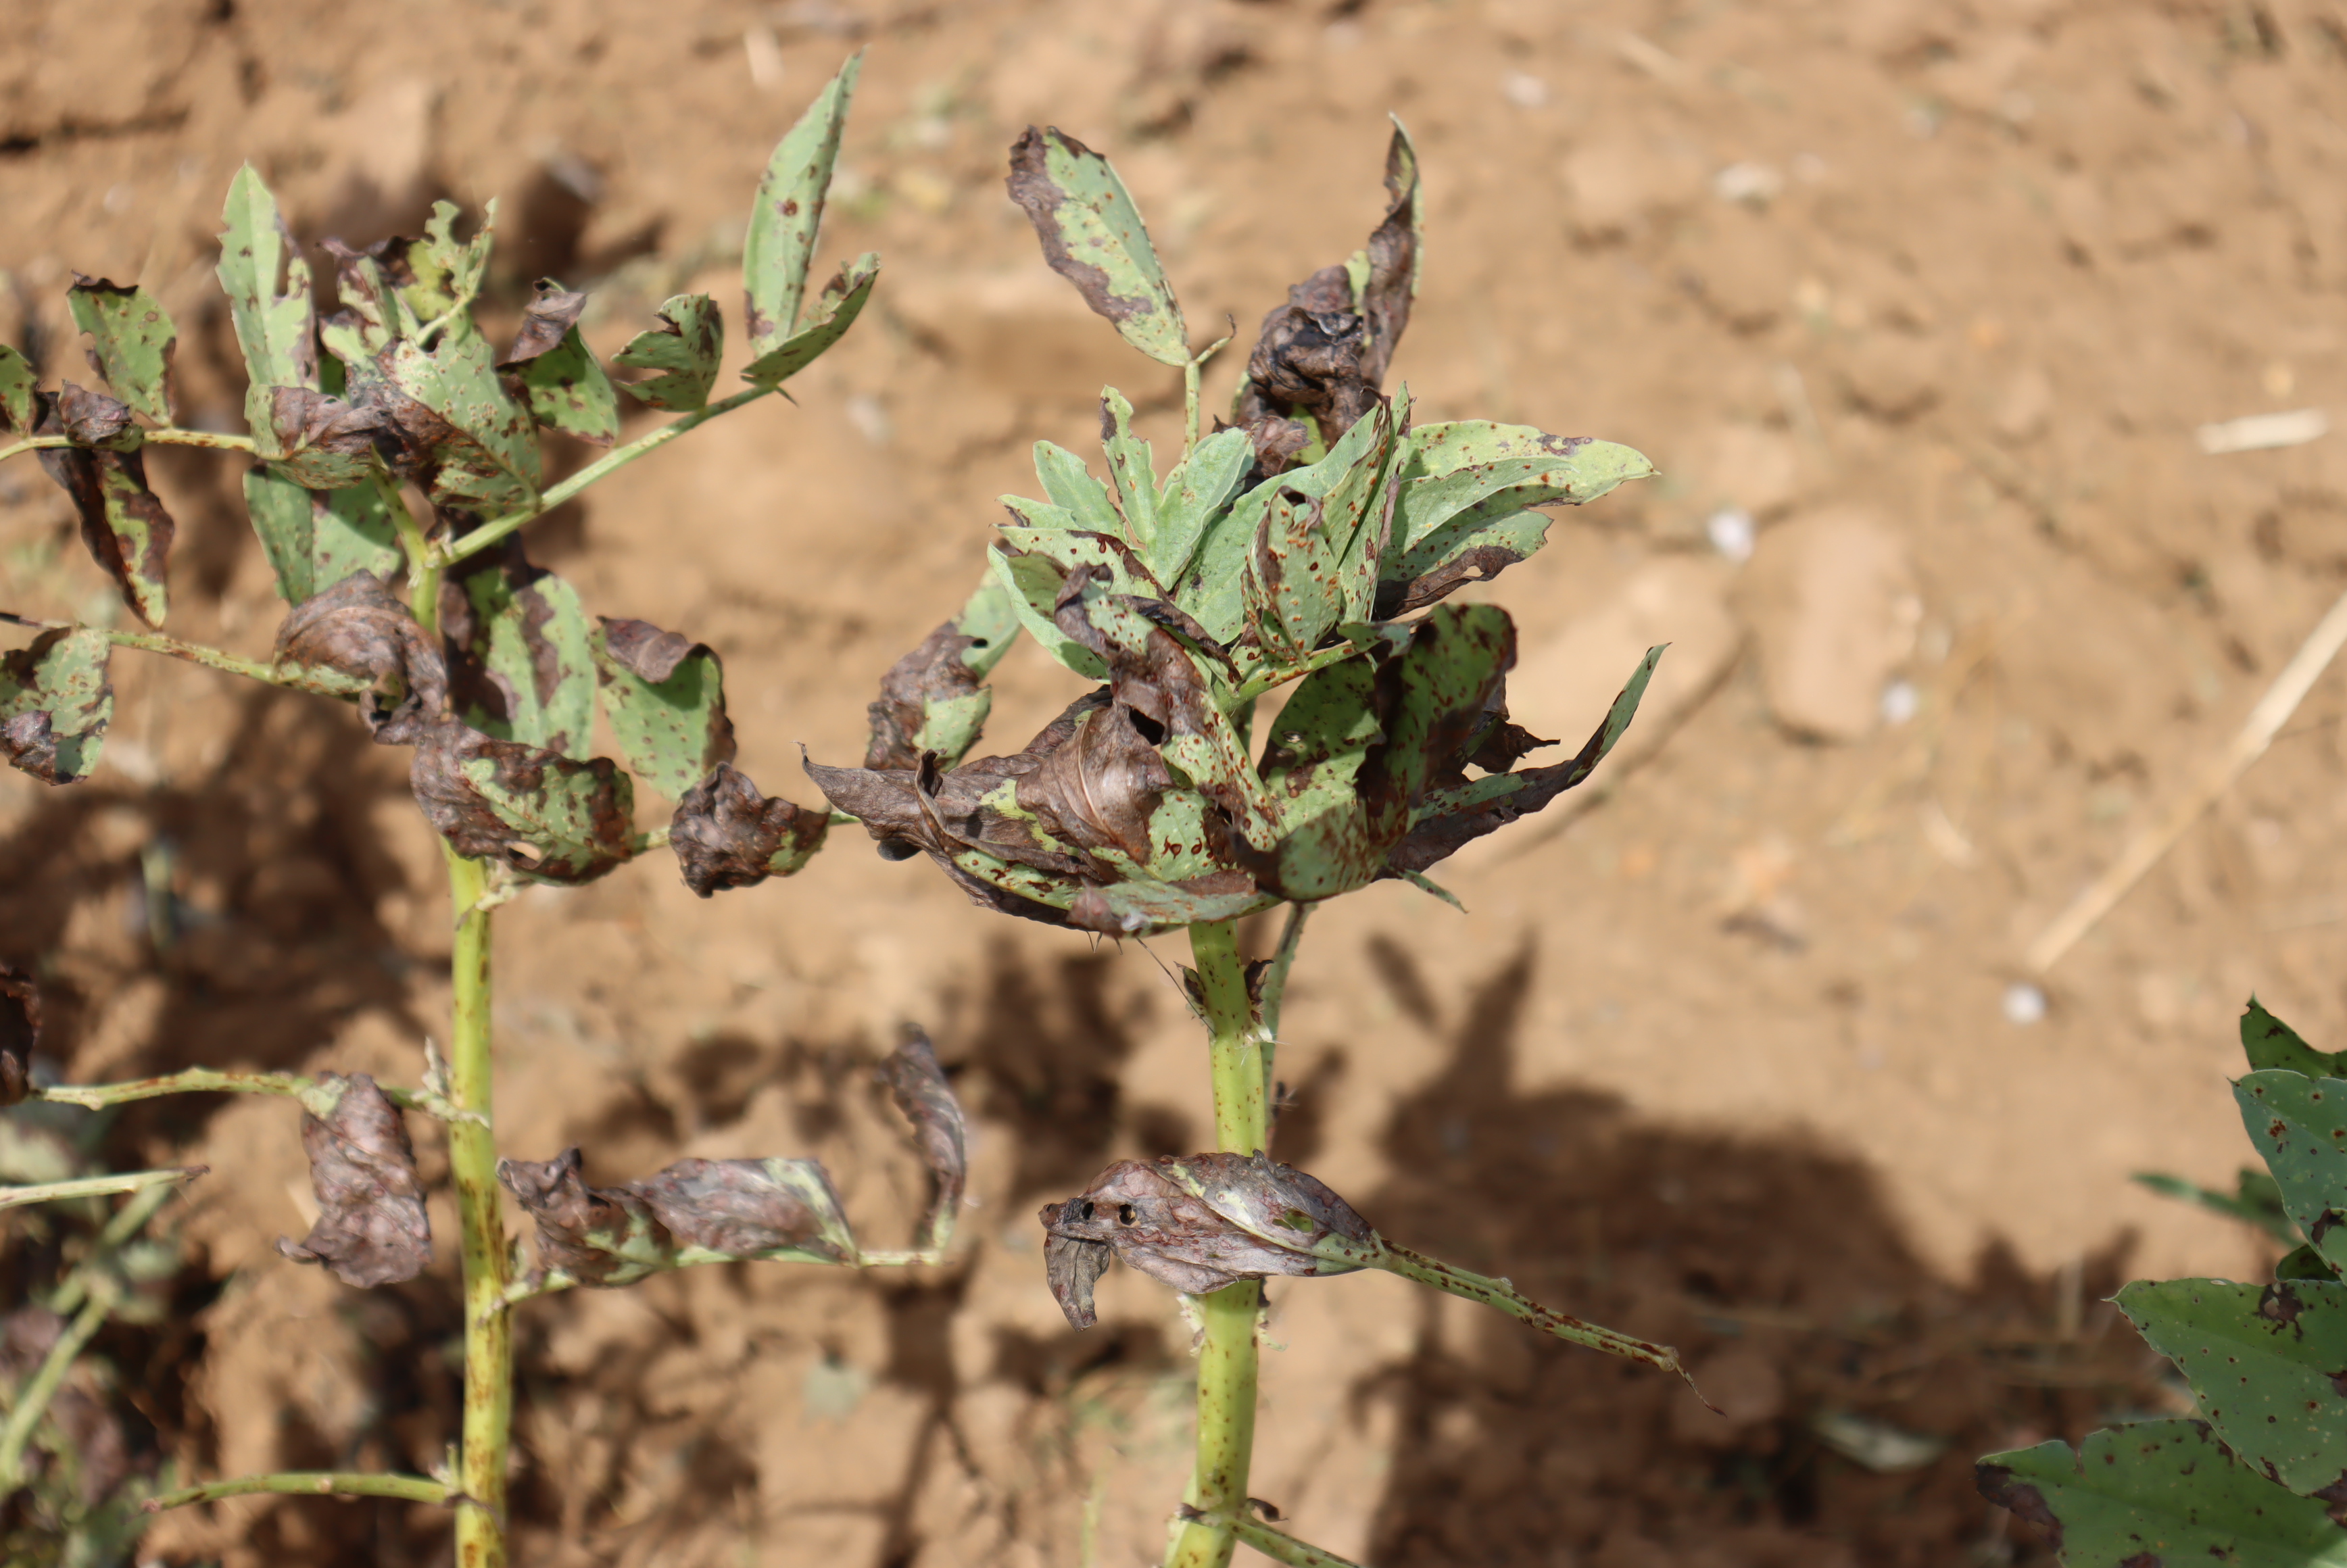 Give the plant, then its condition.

faba bean, chocolate spot, rust
